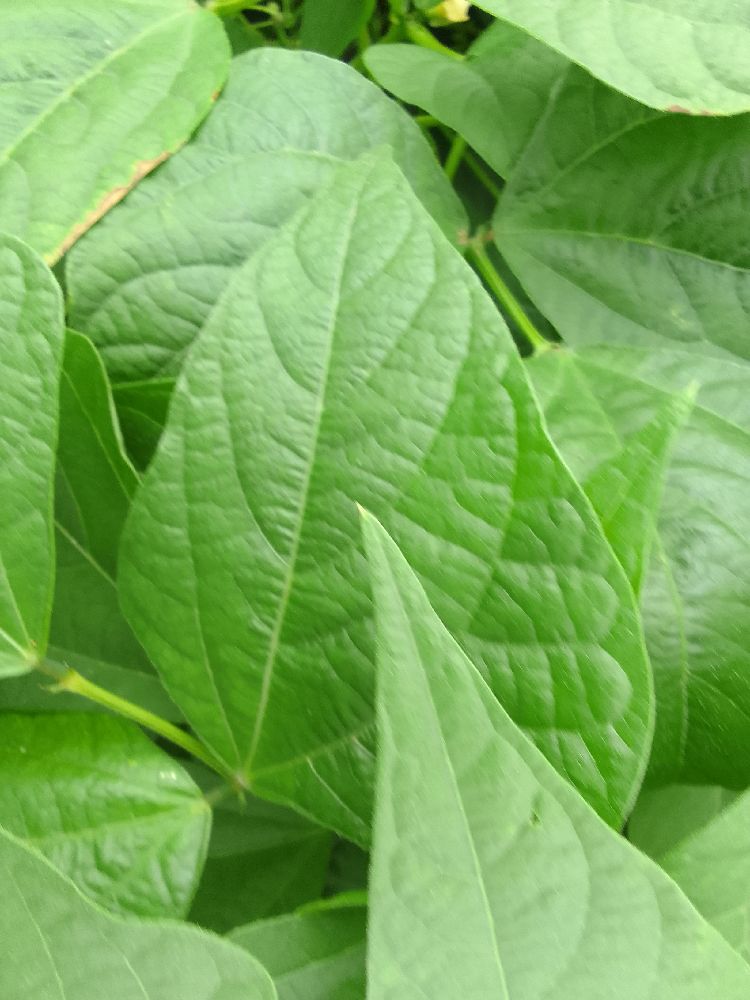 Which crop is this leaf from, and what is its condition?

common bean, healthy
